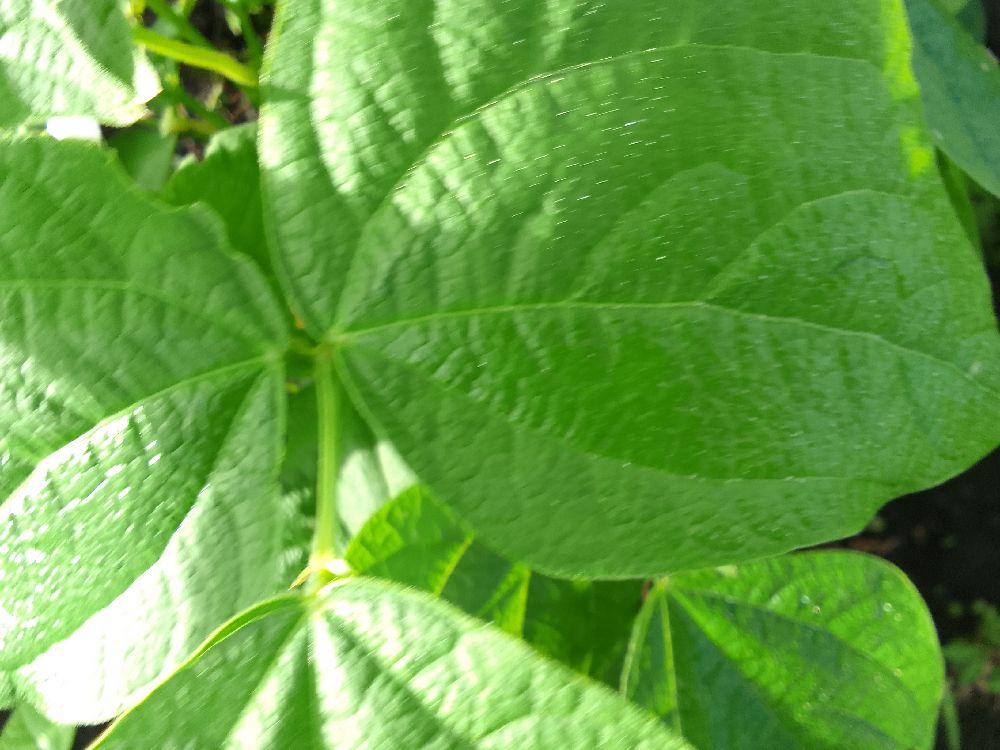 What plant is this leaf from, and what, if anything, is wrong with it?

common bean, healthy
